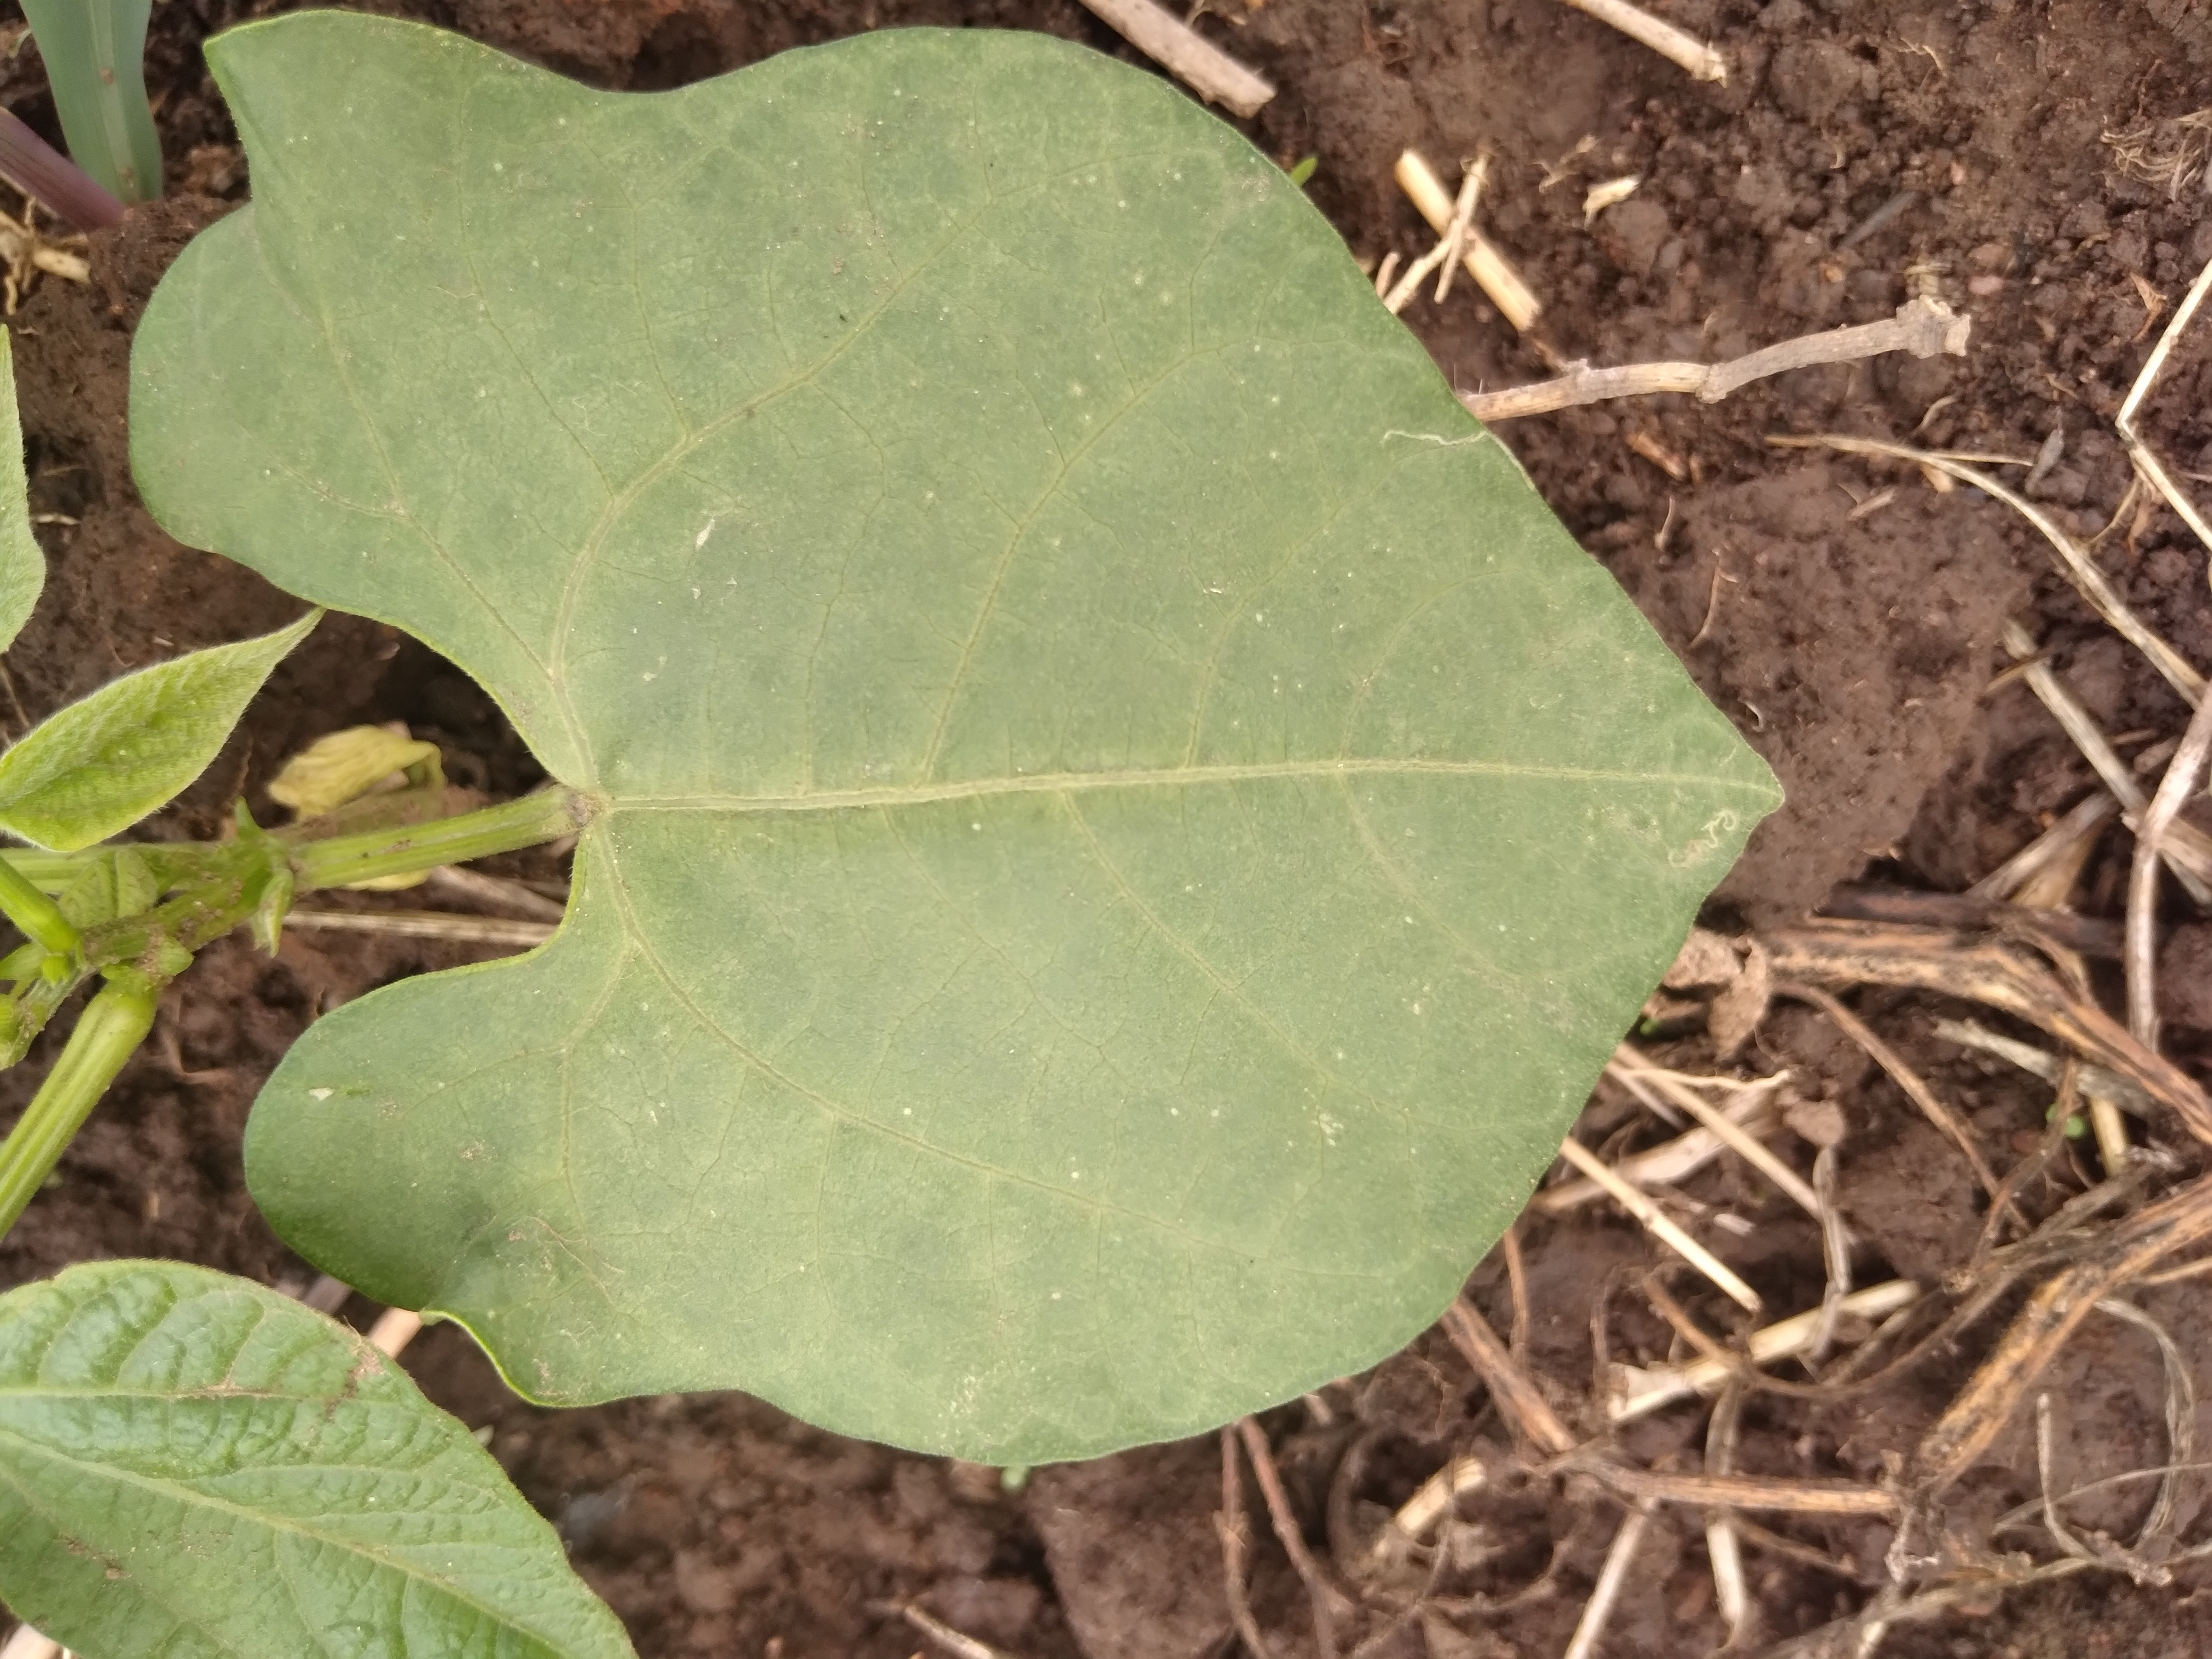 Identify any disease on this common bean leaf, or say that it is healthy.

healthy
